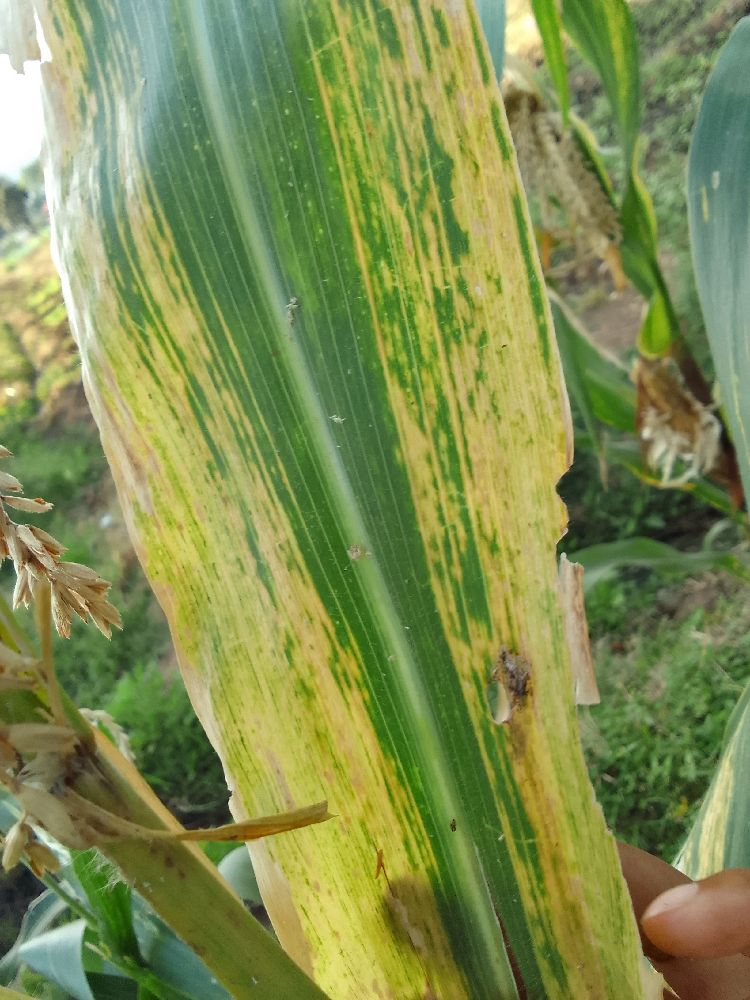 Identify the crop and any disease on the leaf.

maize, maize lethal necrosis
